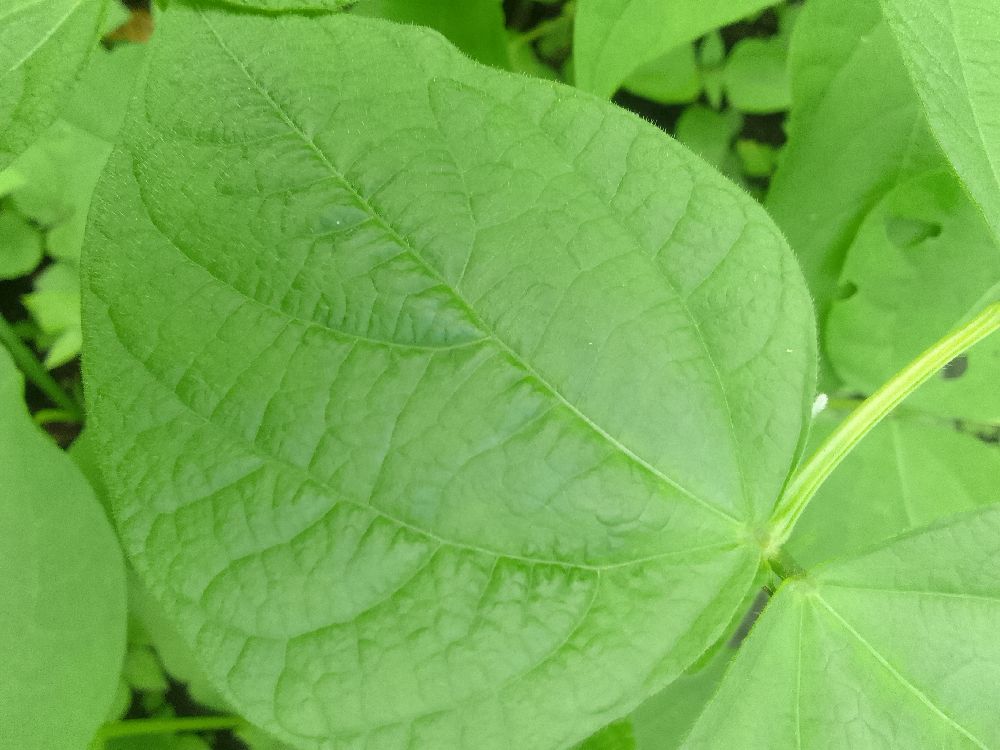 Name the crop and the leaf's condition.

common bean, healthy
